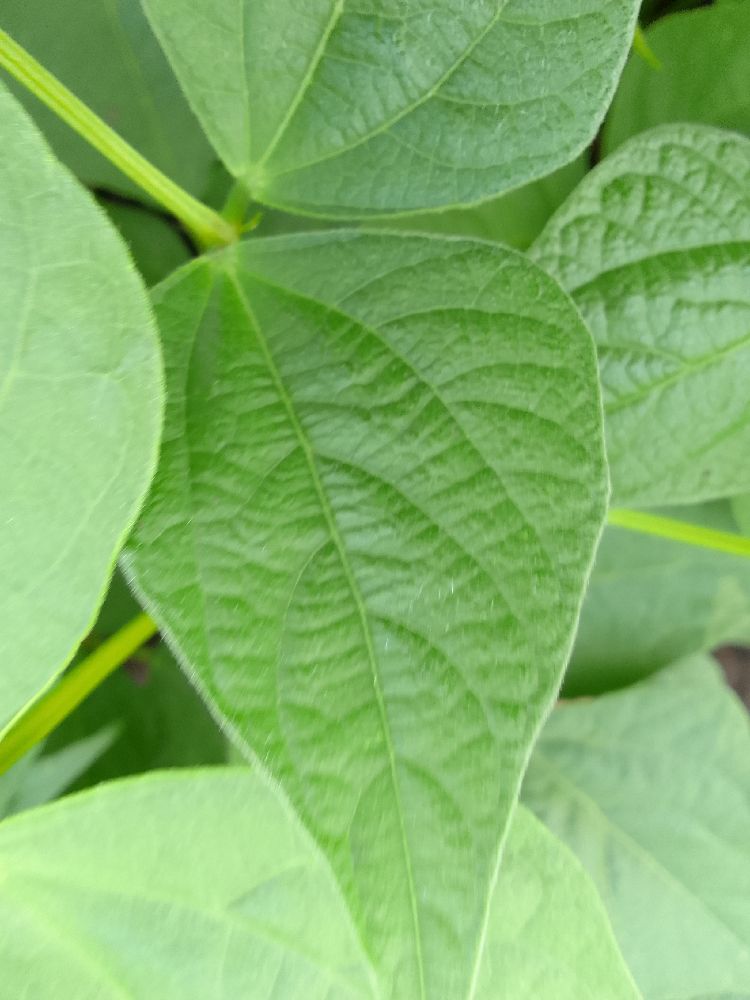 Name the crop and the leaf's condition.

common bean, healthy
